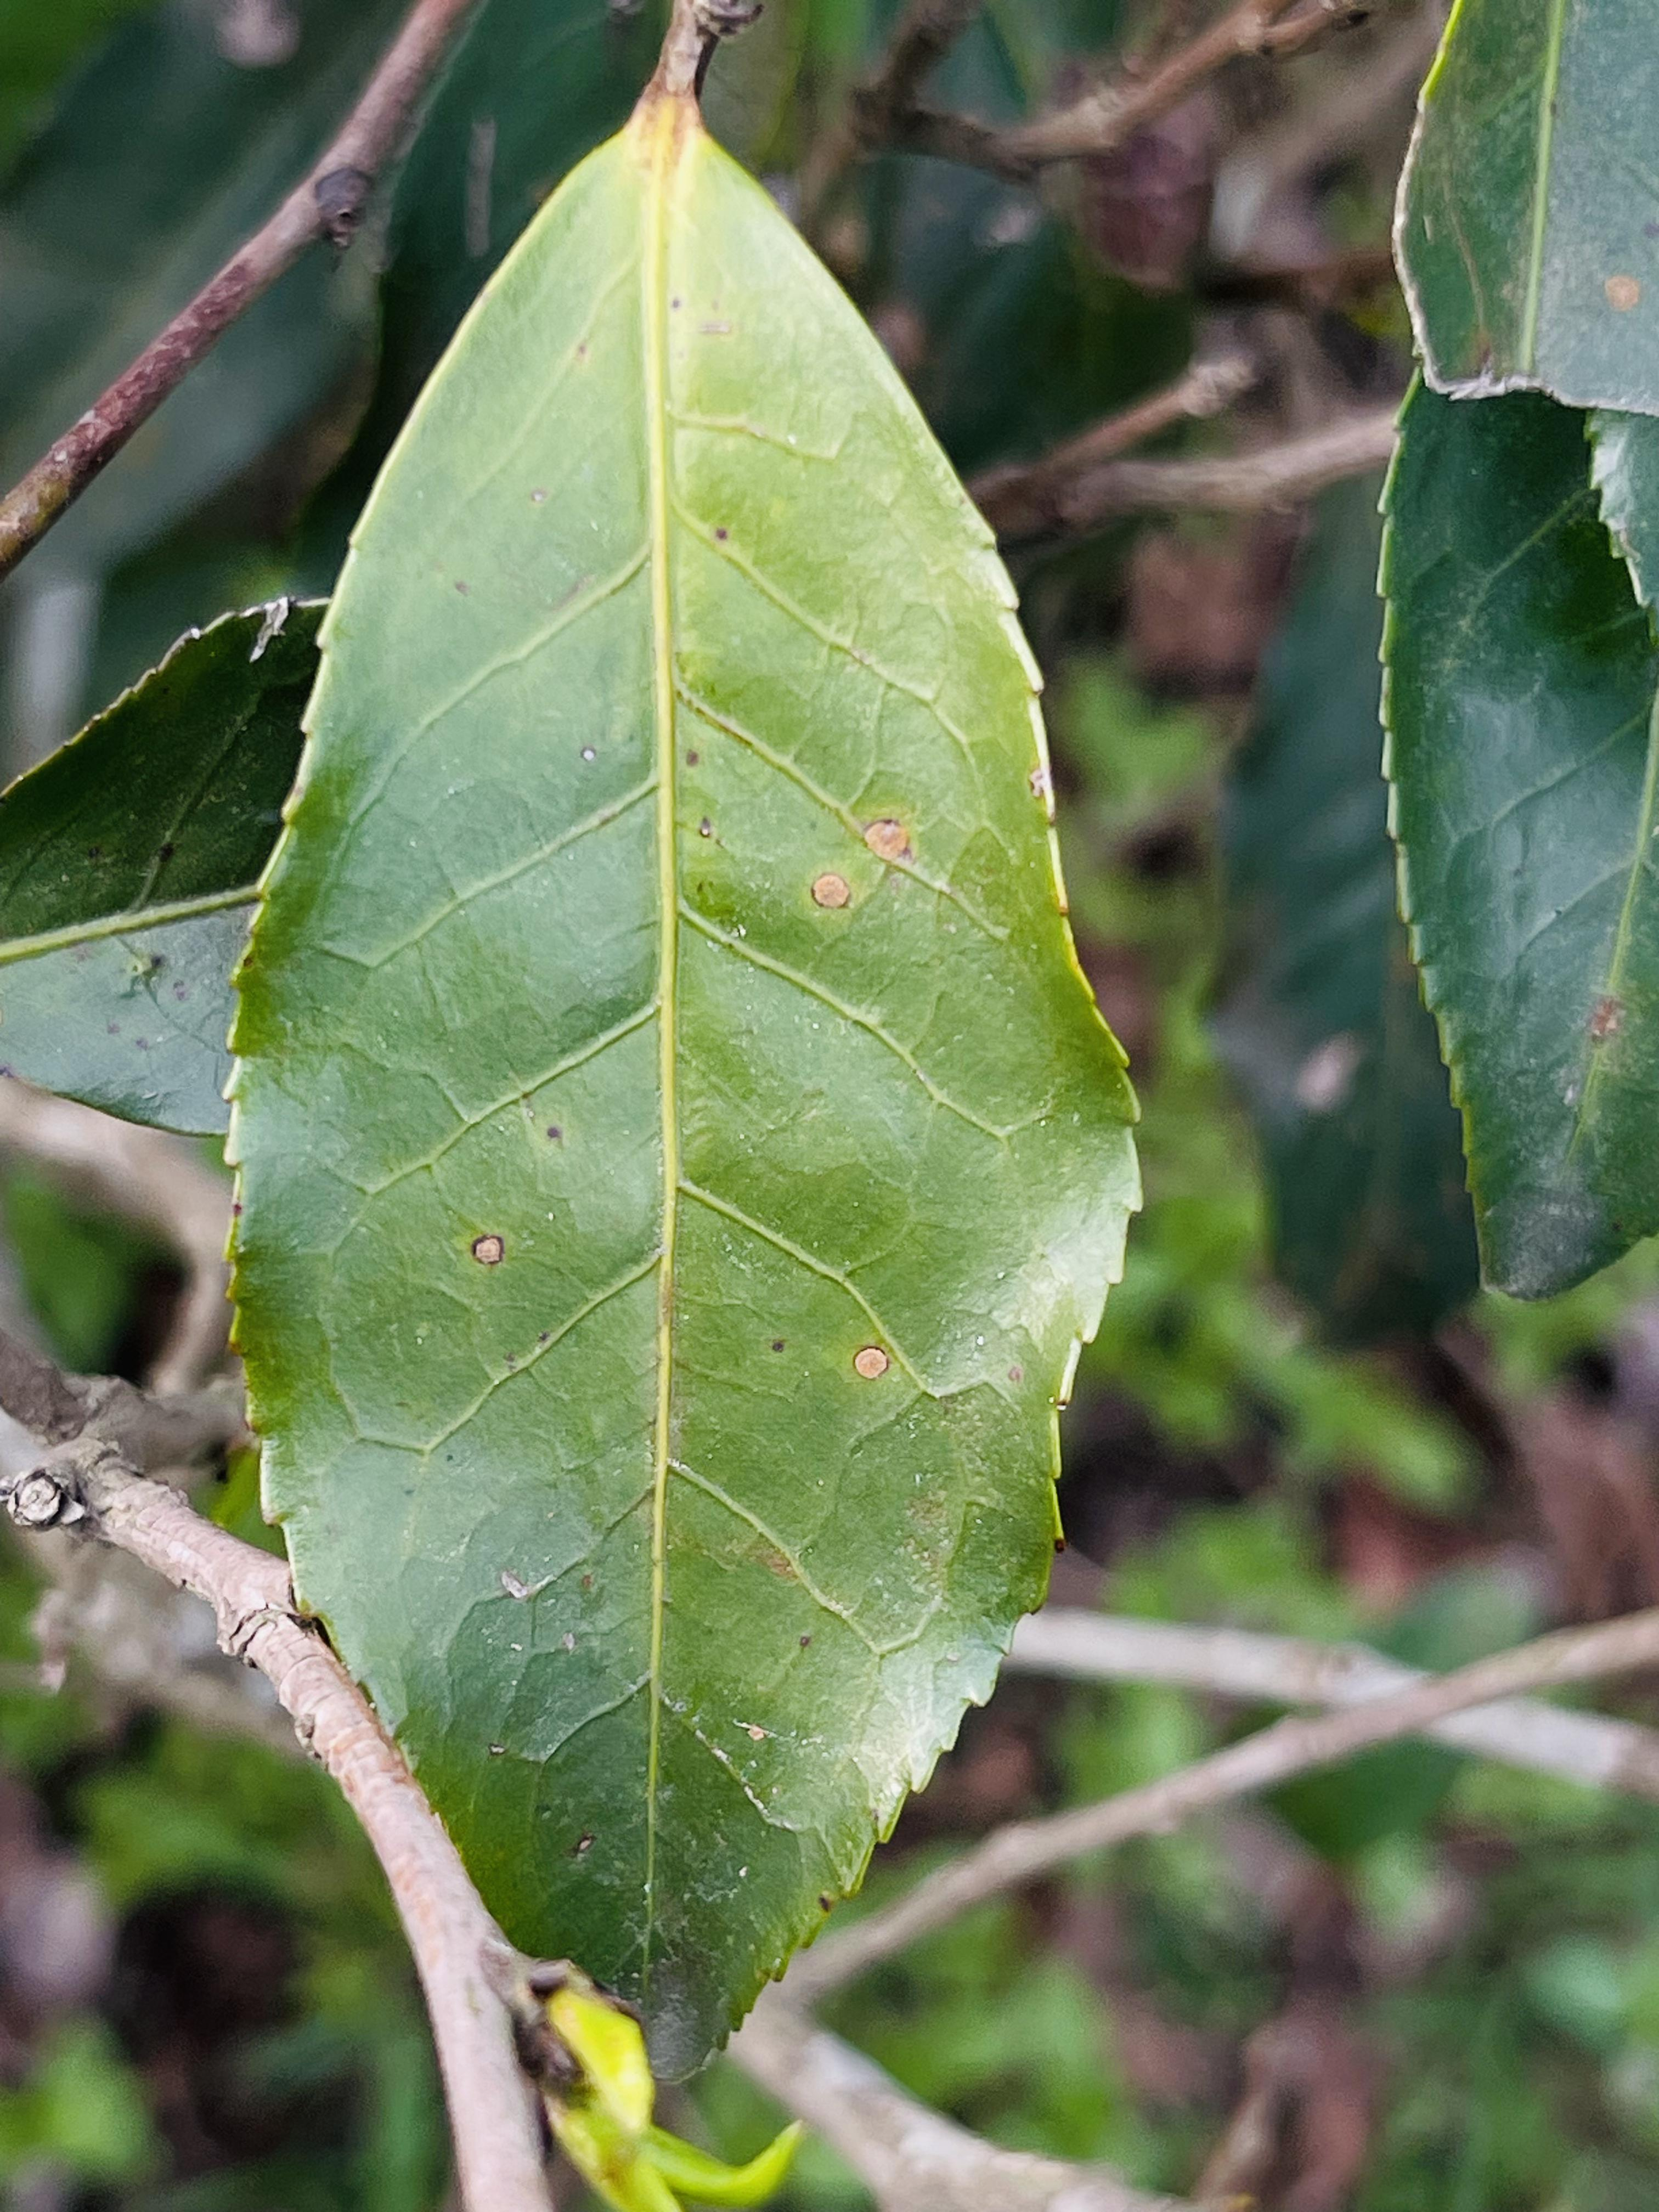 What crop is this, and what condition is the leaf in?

tea, red rust
